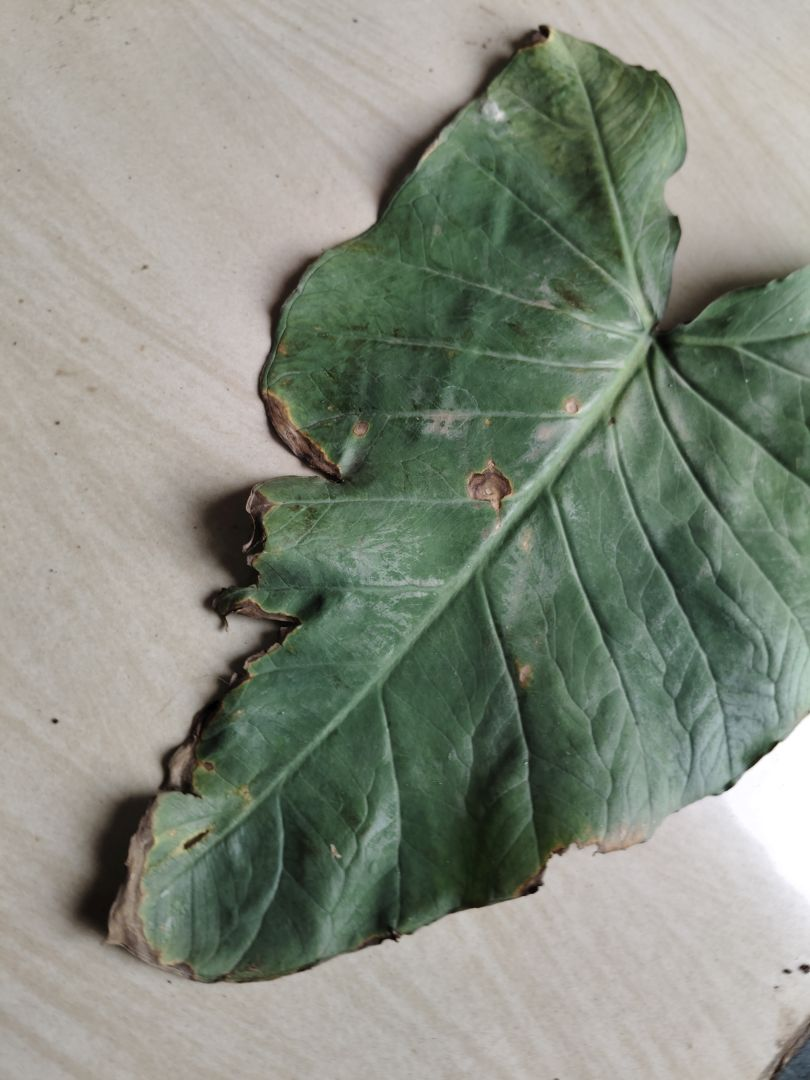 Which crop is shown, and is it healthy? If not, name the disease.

taro, leaf blight
